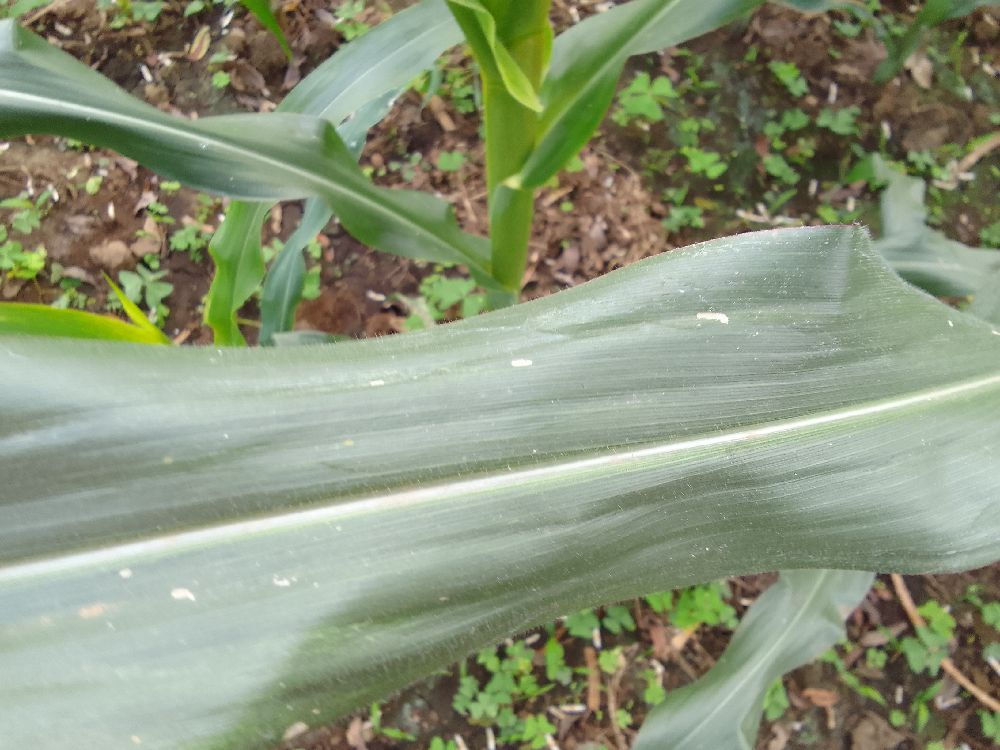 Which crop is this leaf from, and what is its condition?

maize, healthy
